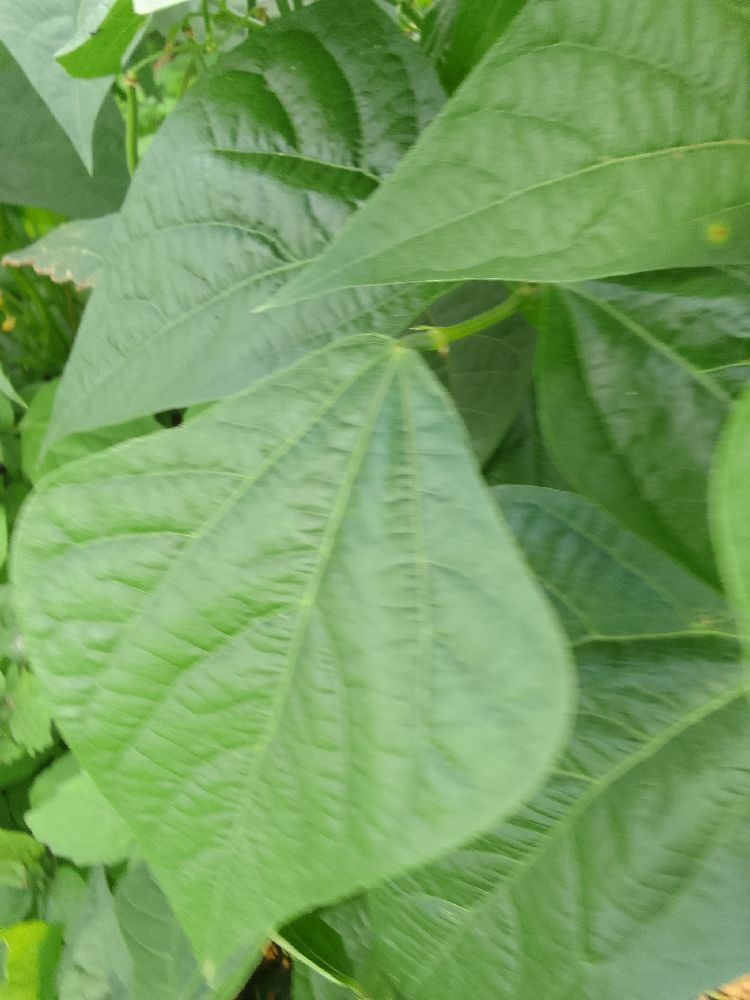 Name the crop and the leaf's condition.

common bean, healthy
